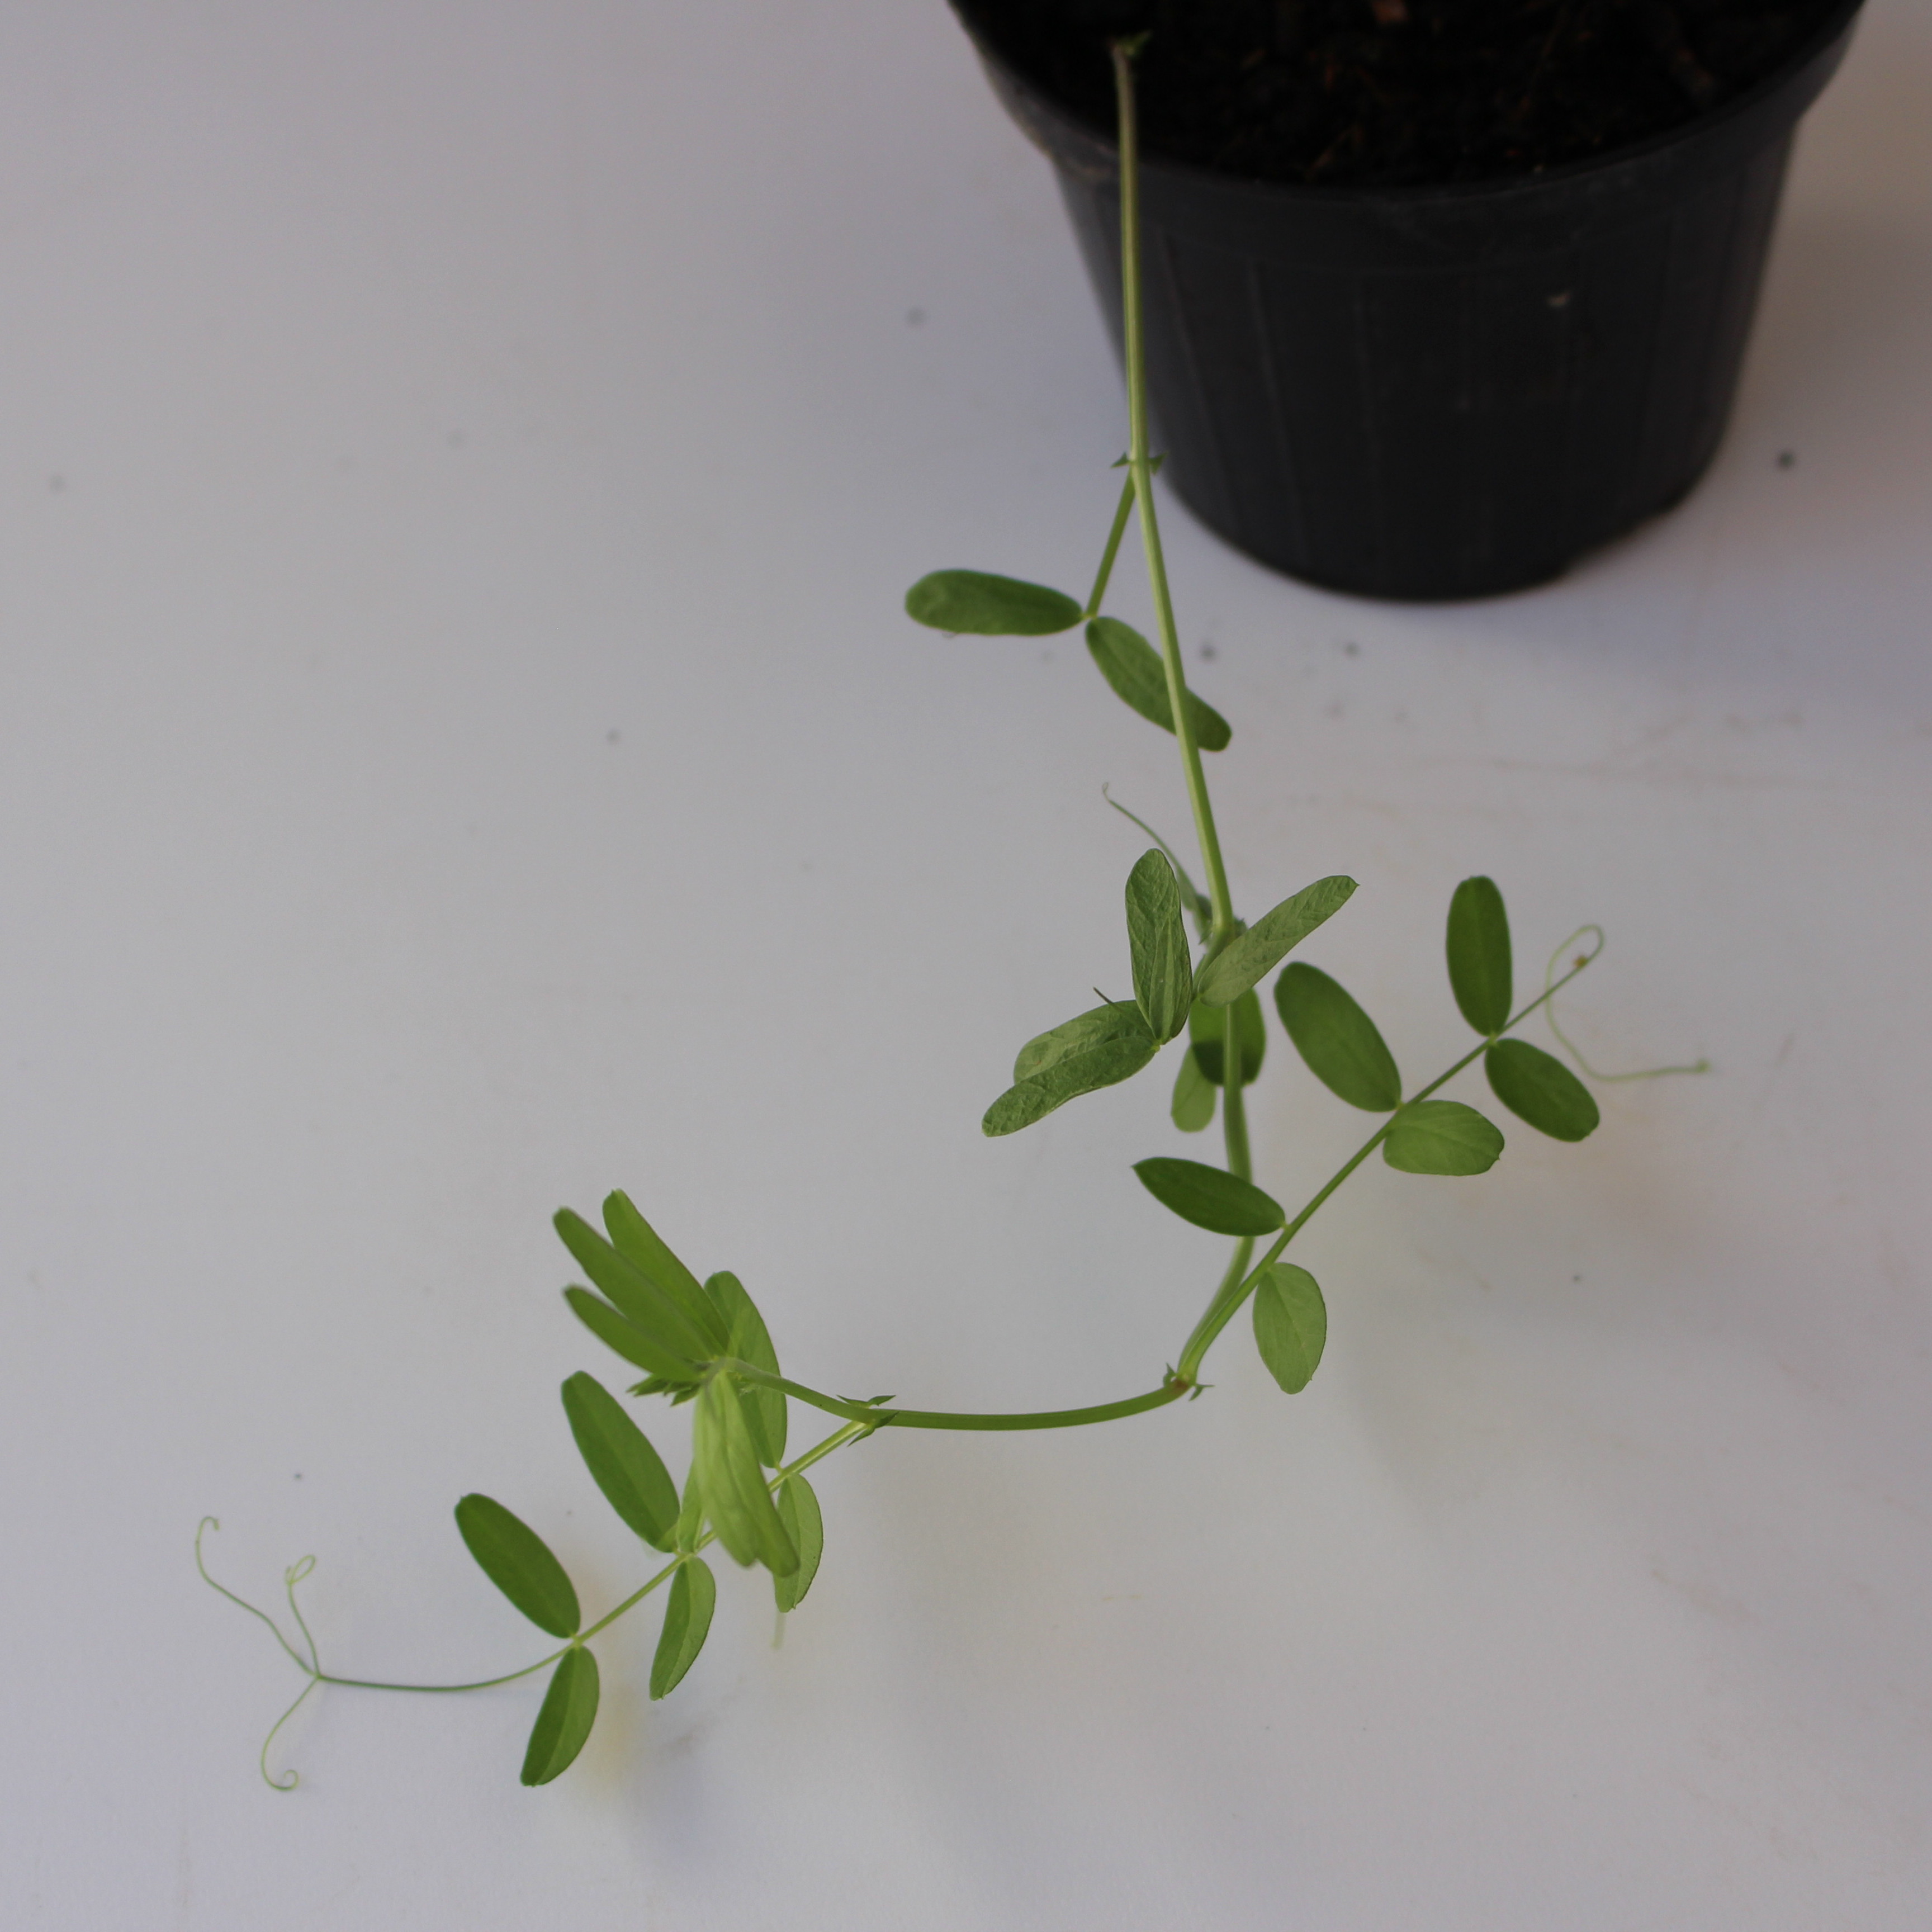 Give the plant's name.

Vicia sativa
